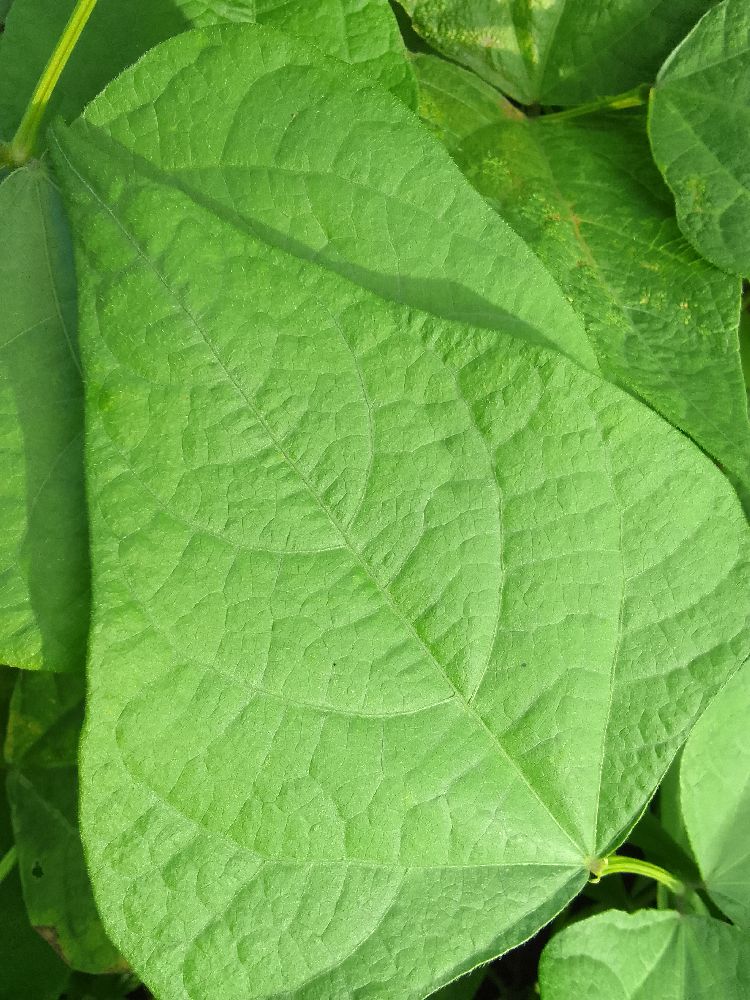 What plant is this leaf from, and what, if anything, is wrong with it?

common bean, healthy
